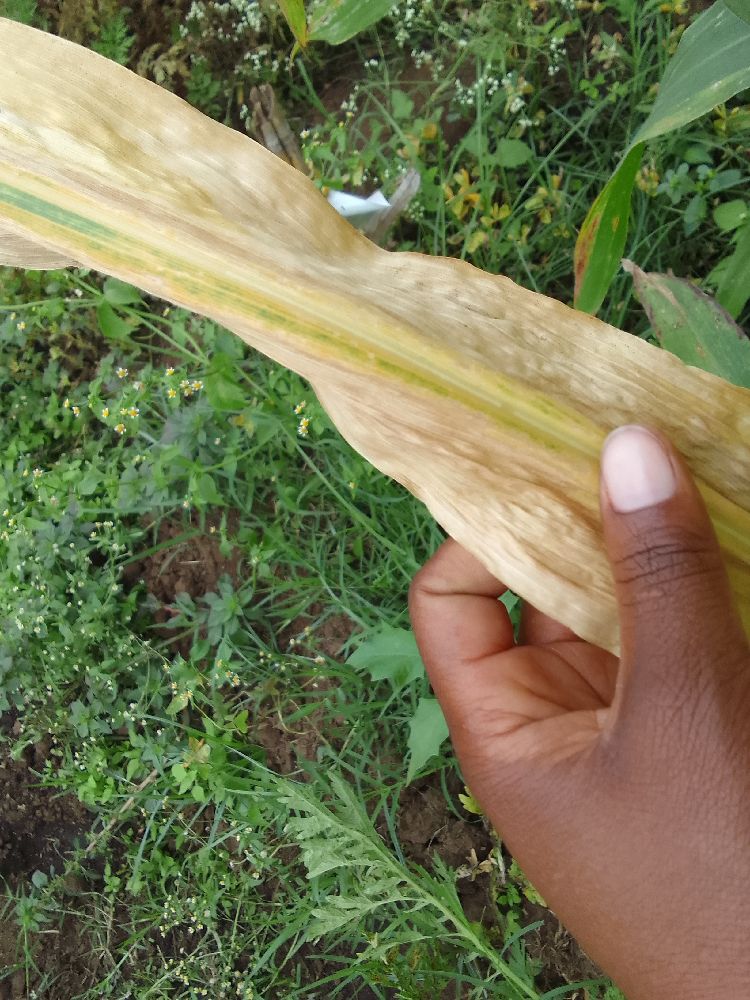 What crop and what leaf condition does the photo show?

maize, maize lethal necrosis
